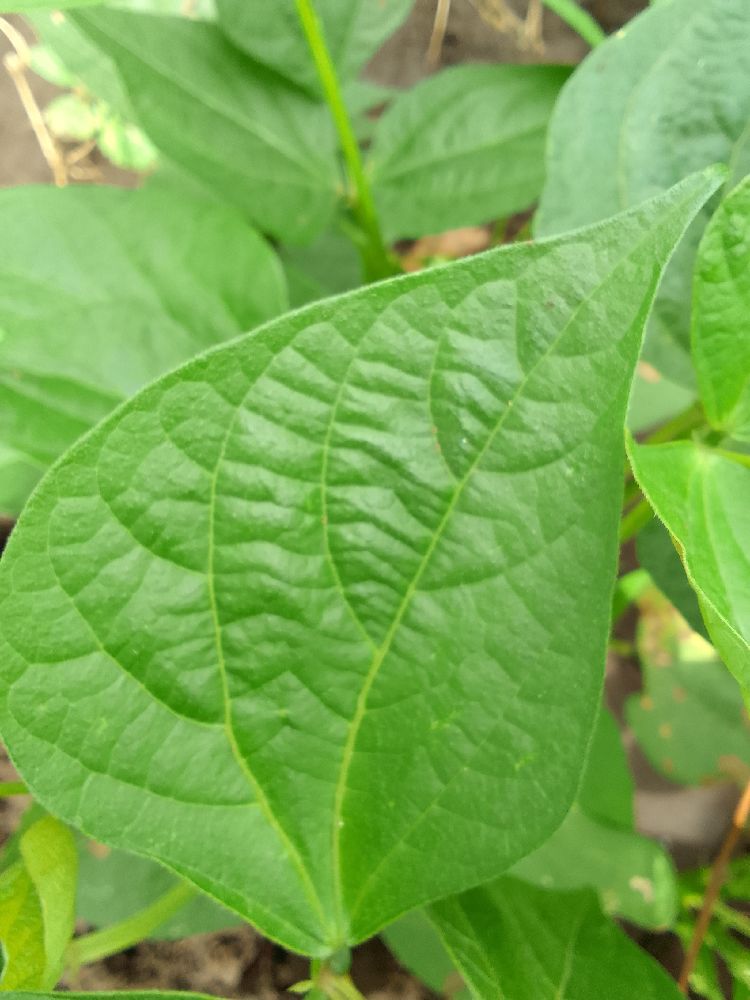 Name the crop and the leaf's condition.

common bean, healthy
